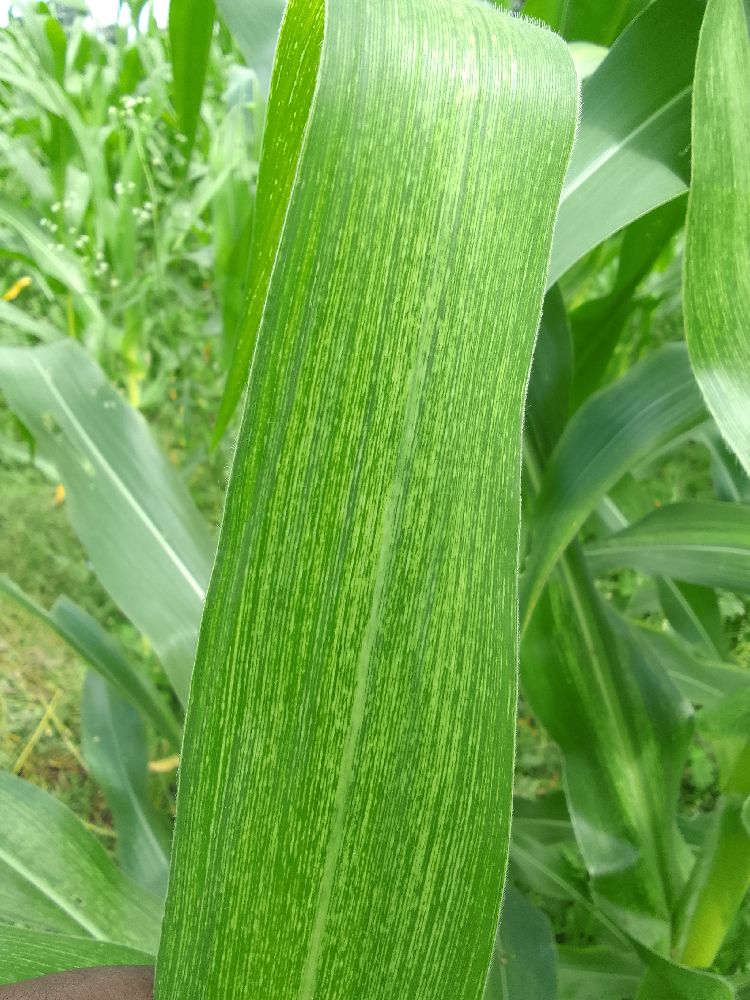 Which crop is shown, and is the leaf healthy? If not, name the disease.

maize, maize streak virus
